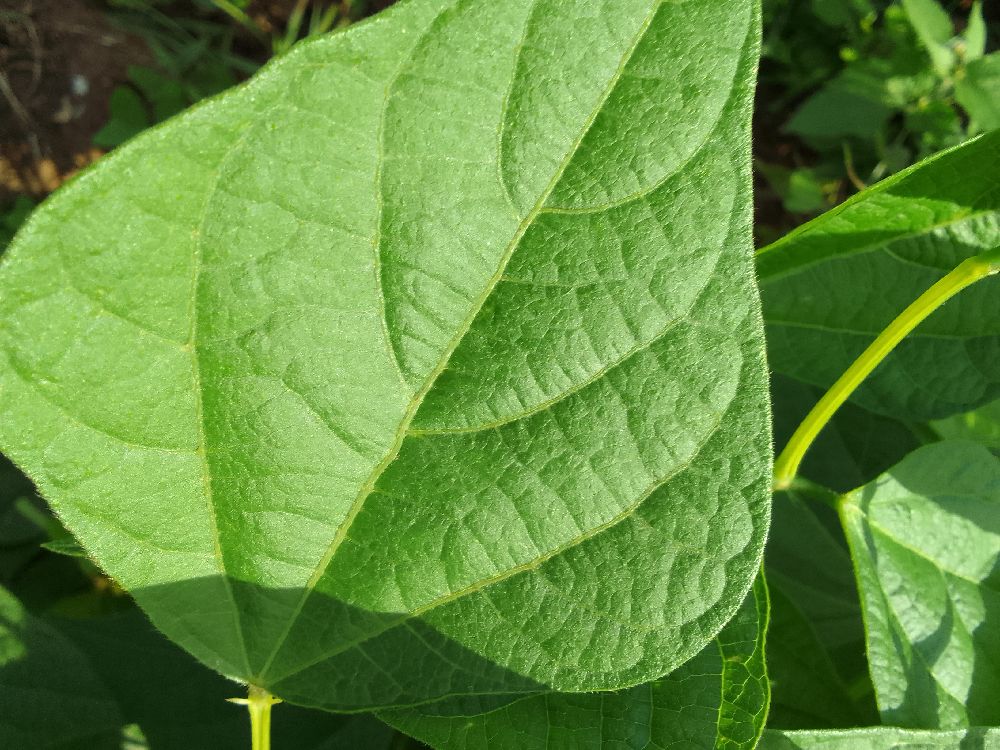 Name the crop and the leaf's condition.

common bean, healthy
